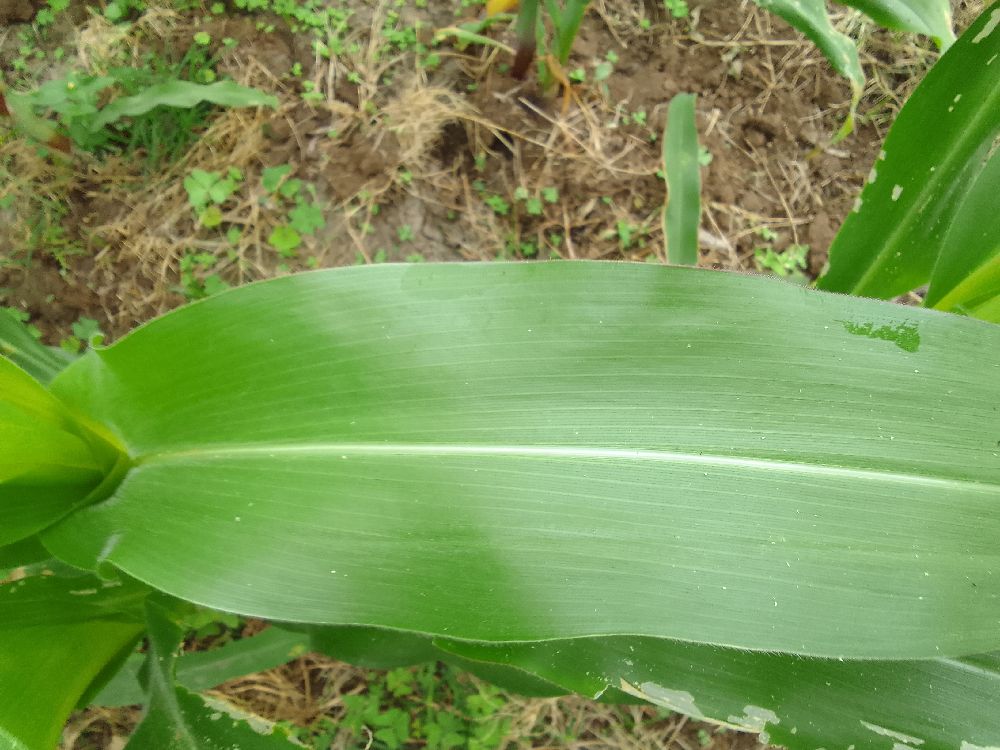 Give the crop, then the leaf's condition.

maize, healthy
